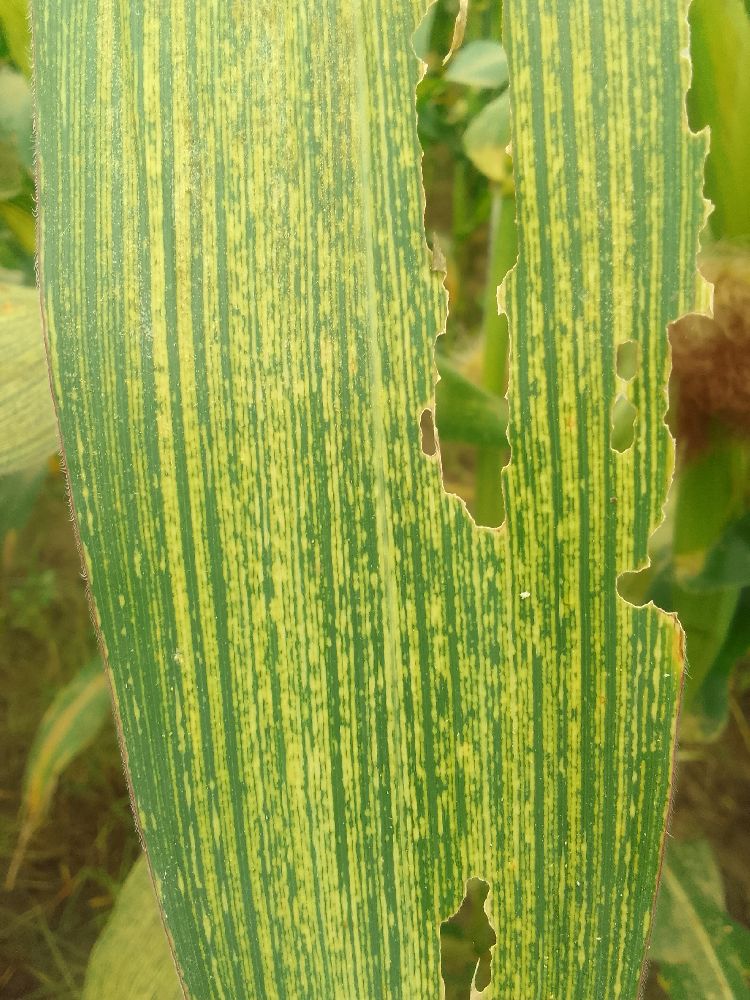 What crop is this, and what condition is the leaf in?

maize, maize streak virus
